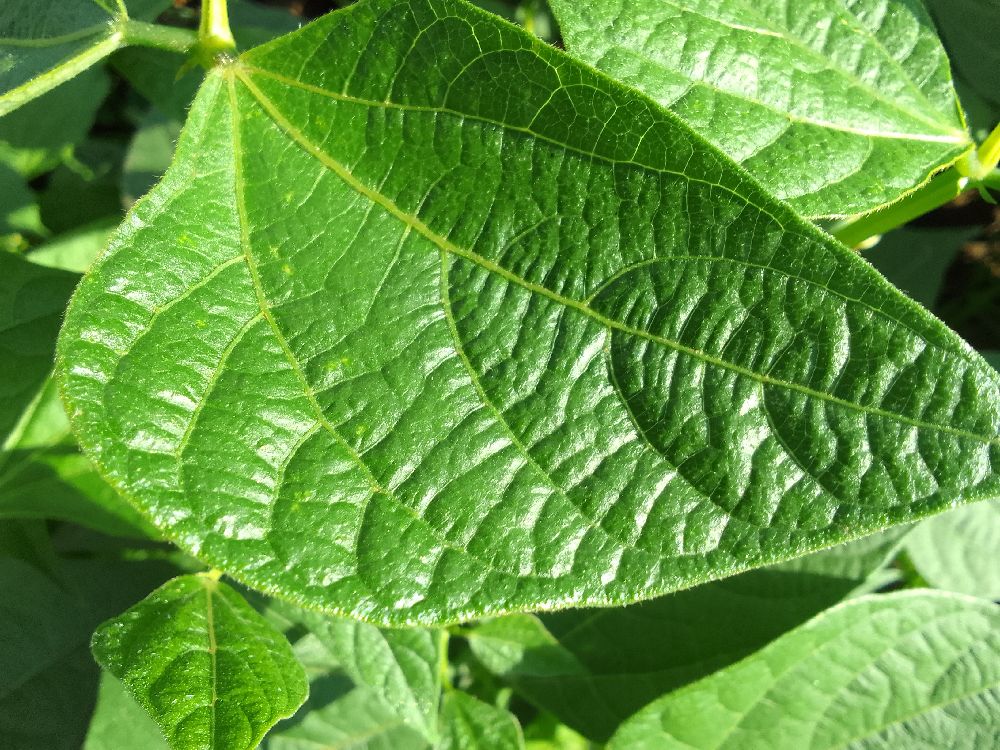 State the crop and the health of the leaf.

common bean, healthy
